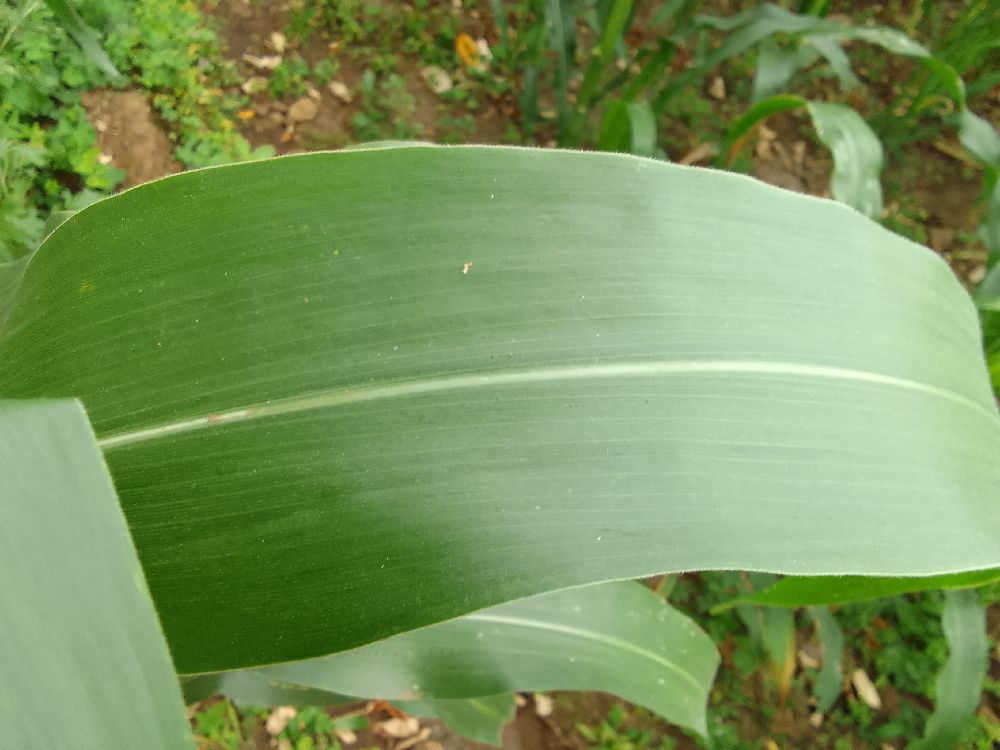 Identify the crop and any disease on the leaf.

maize, healthy
